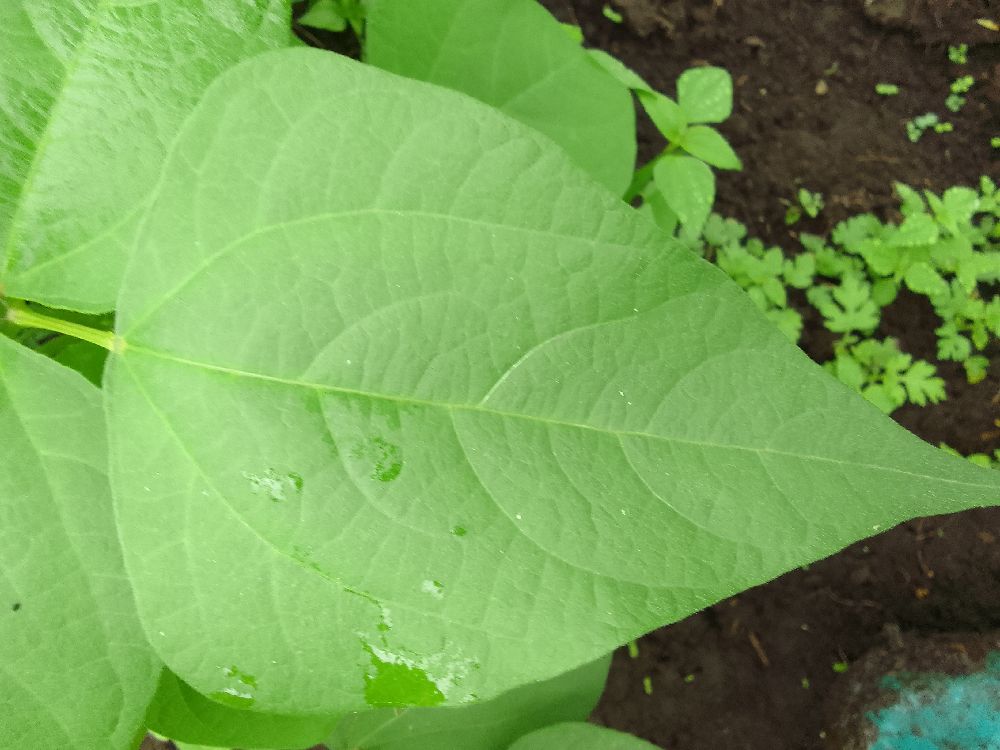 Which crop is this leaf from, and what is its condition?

common bean, healthy
